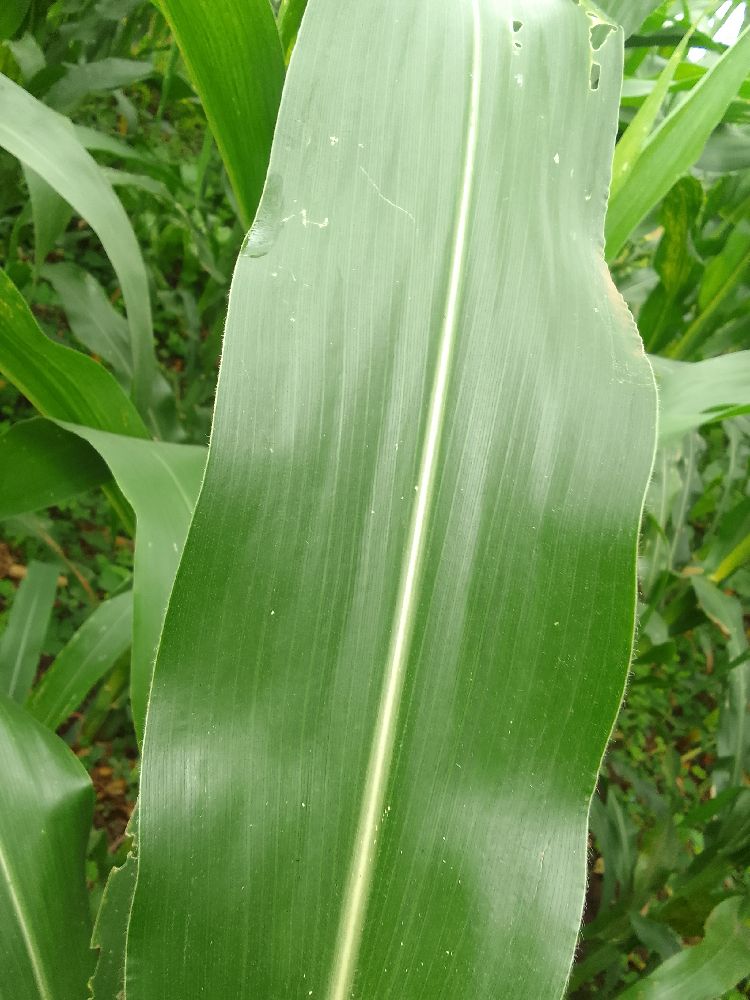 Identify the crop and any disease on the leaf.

maize, healthy
